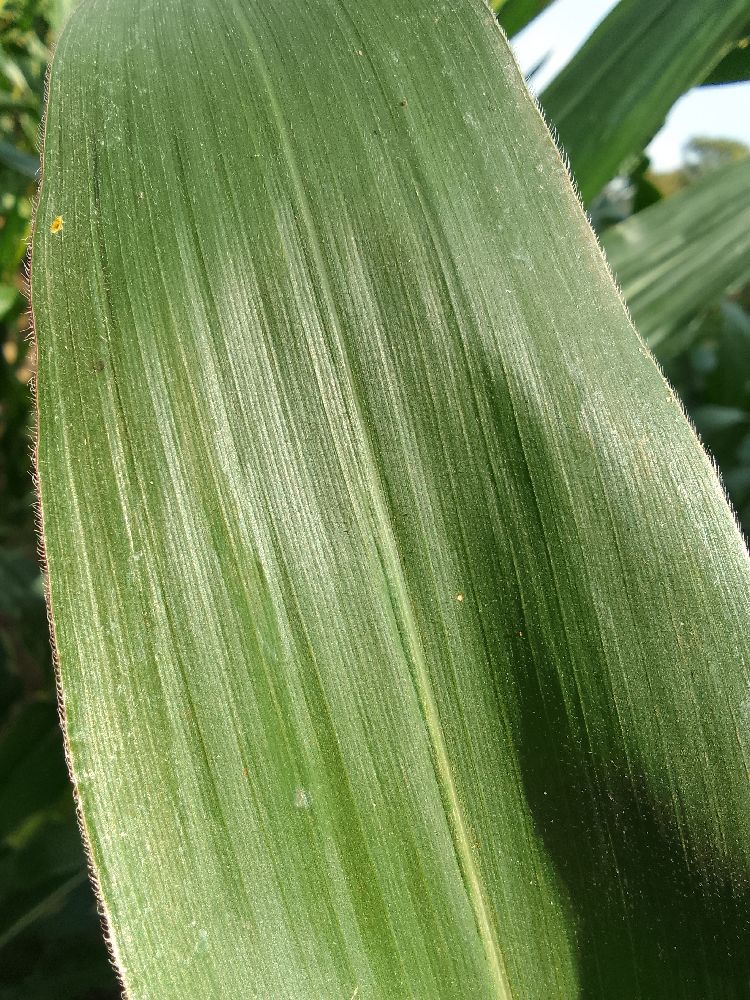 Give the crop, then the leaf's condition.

maize, healthy
